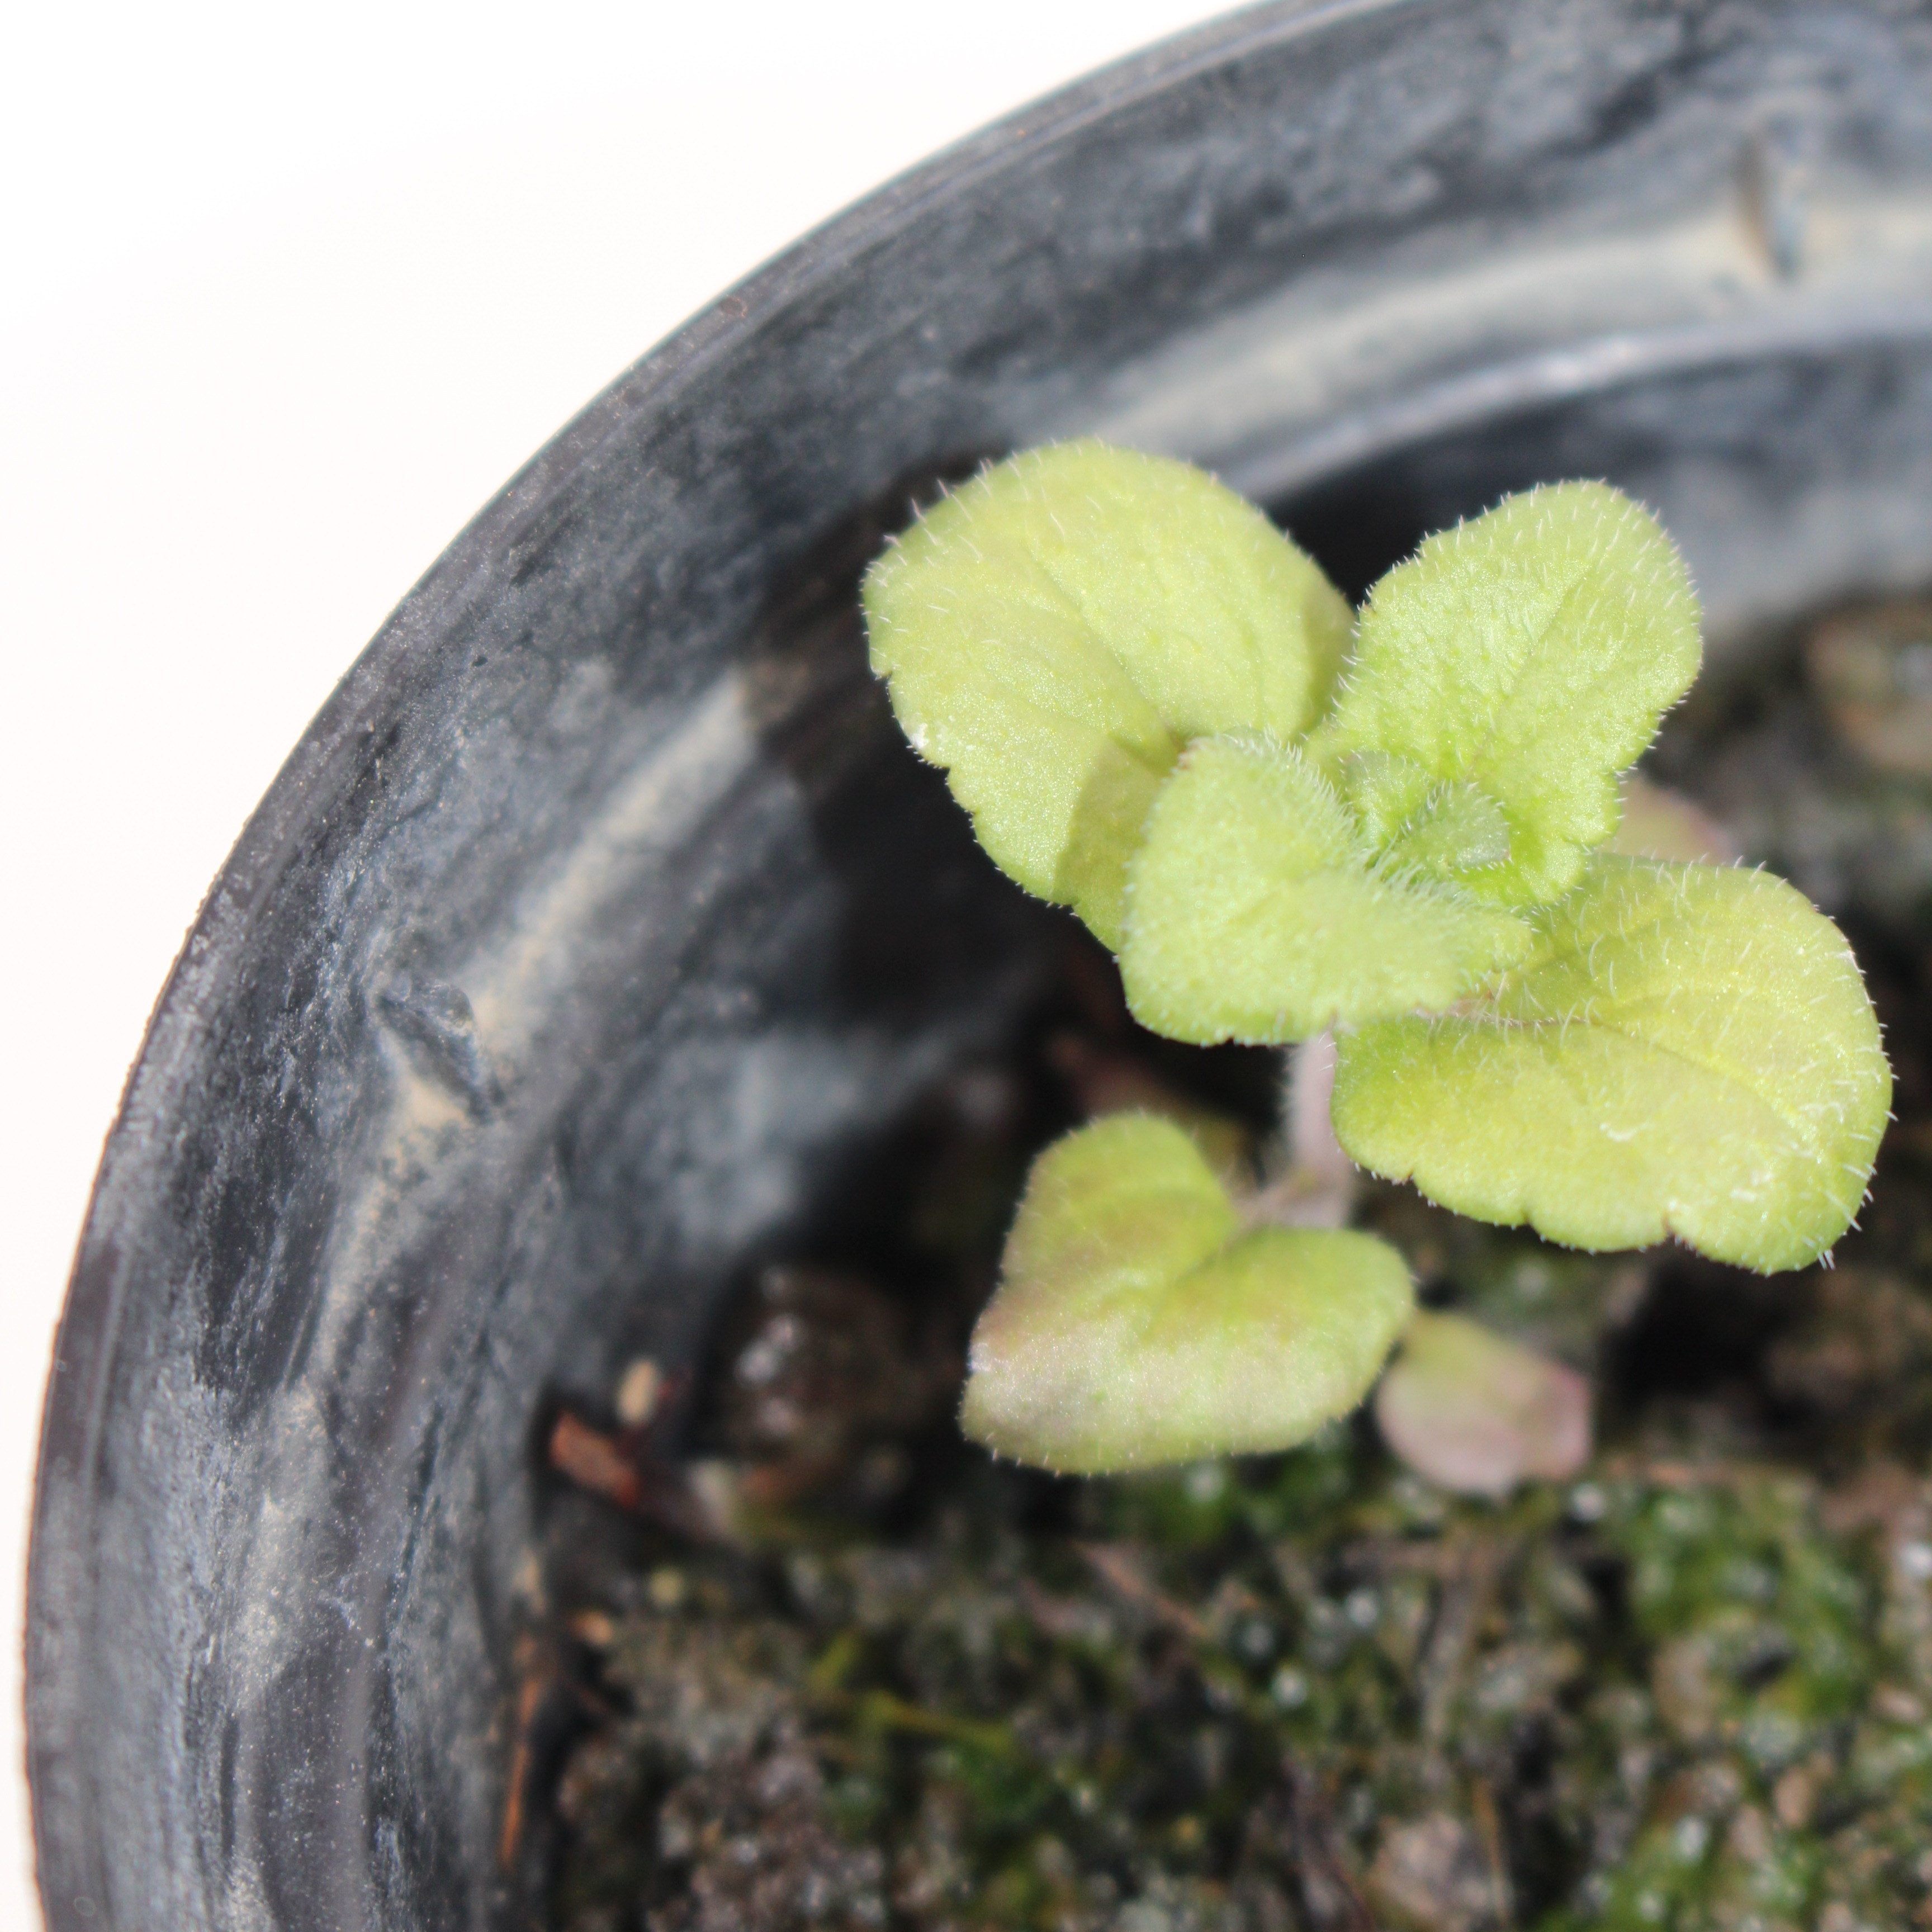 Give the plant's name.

Veronica persica
